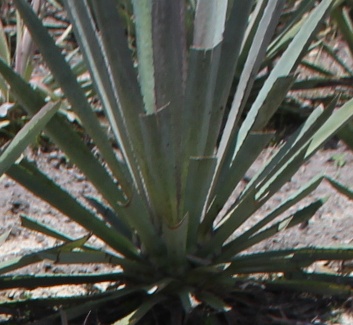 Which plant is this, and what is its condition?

agave, spotted
